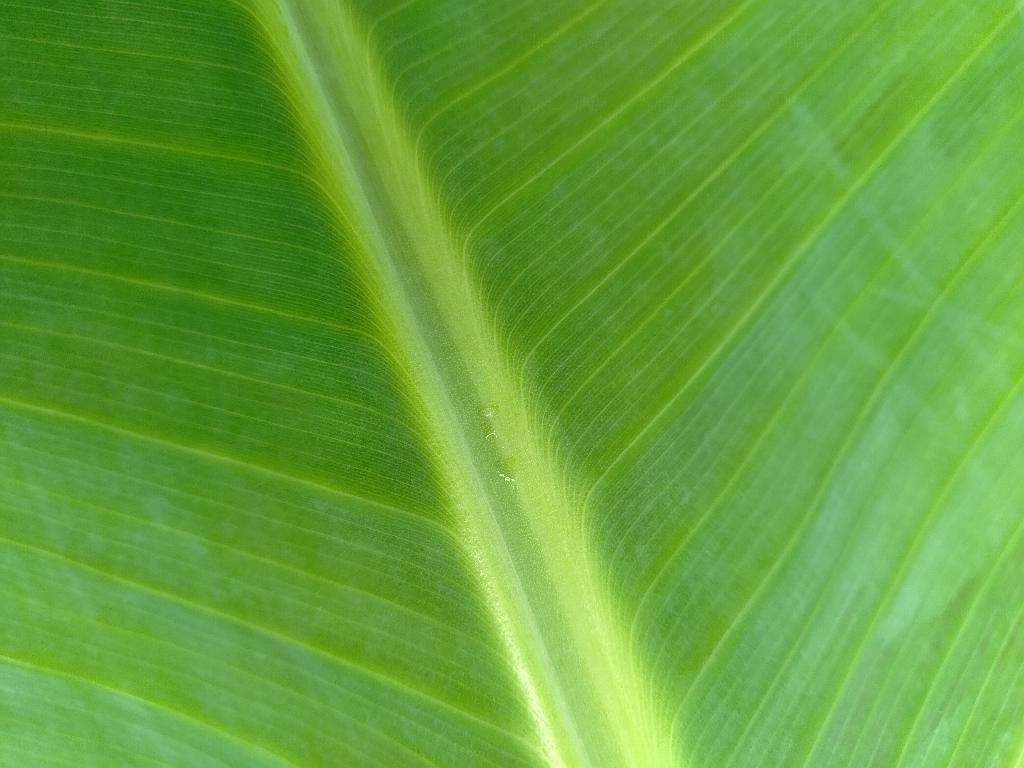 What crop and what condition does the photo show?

banana, healthy
